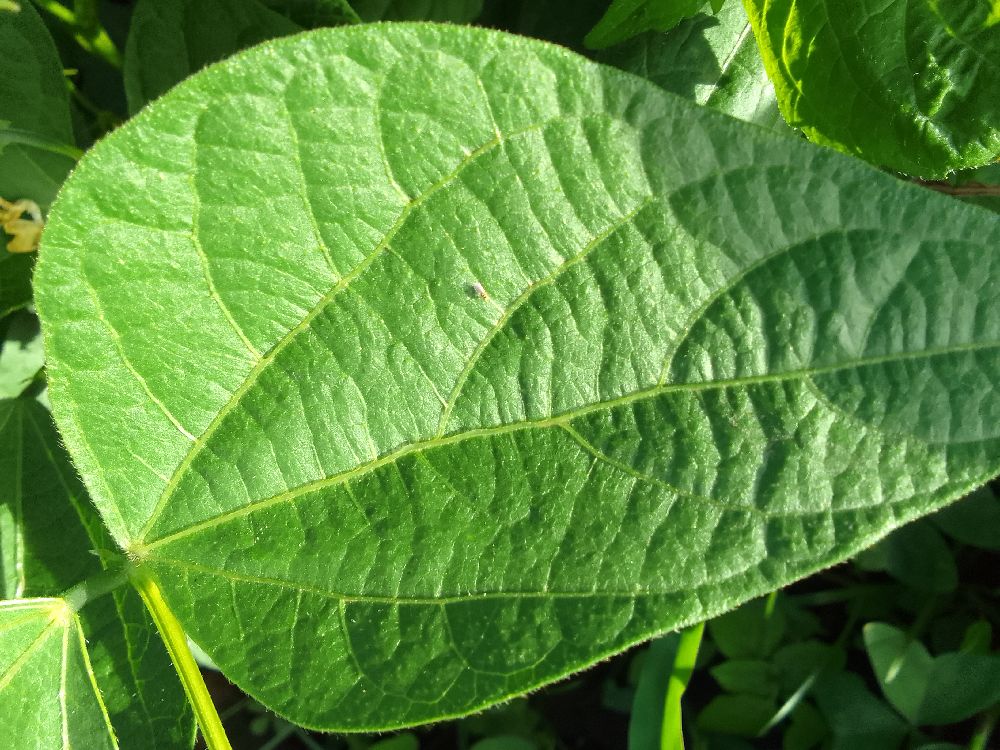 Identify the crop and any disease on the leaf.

common bean, healthy
